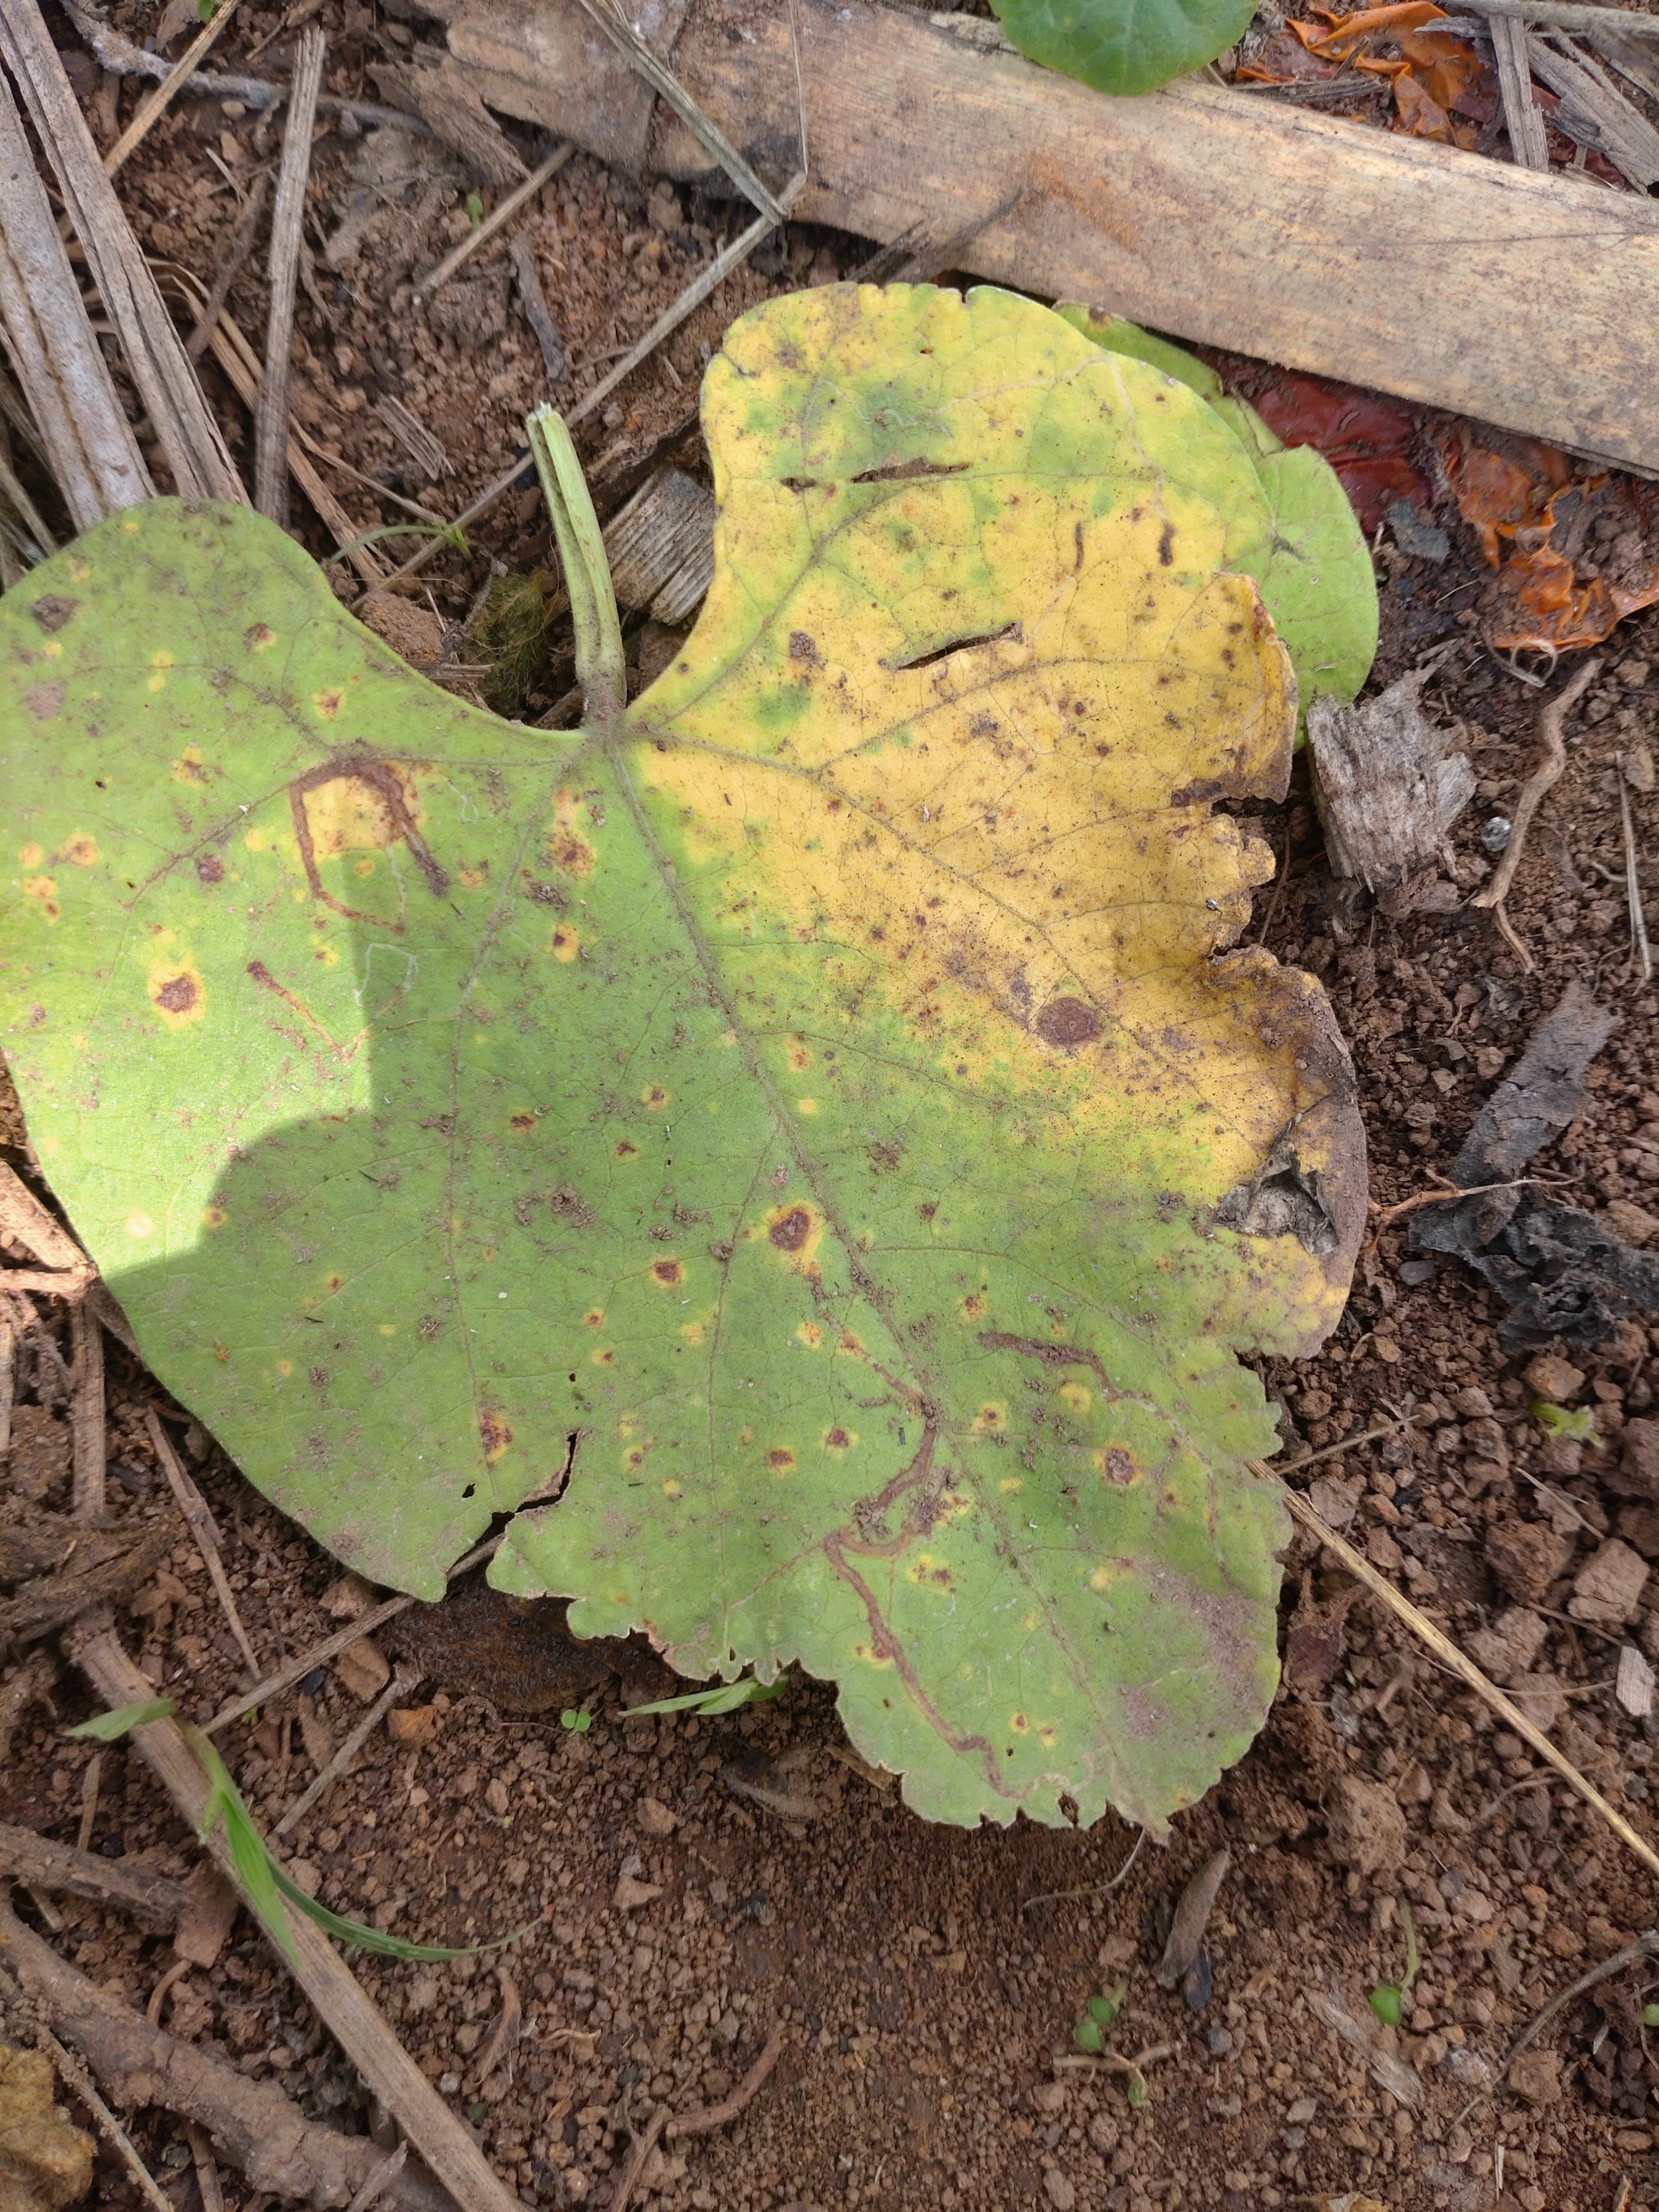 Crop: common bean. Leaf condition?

rust
